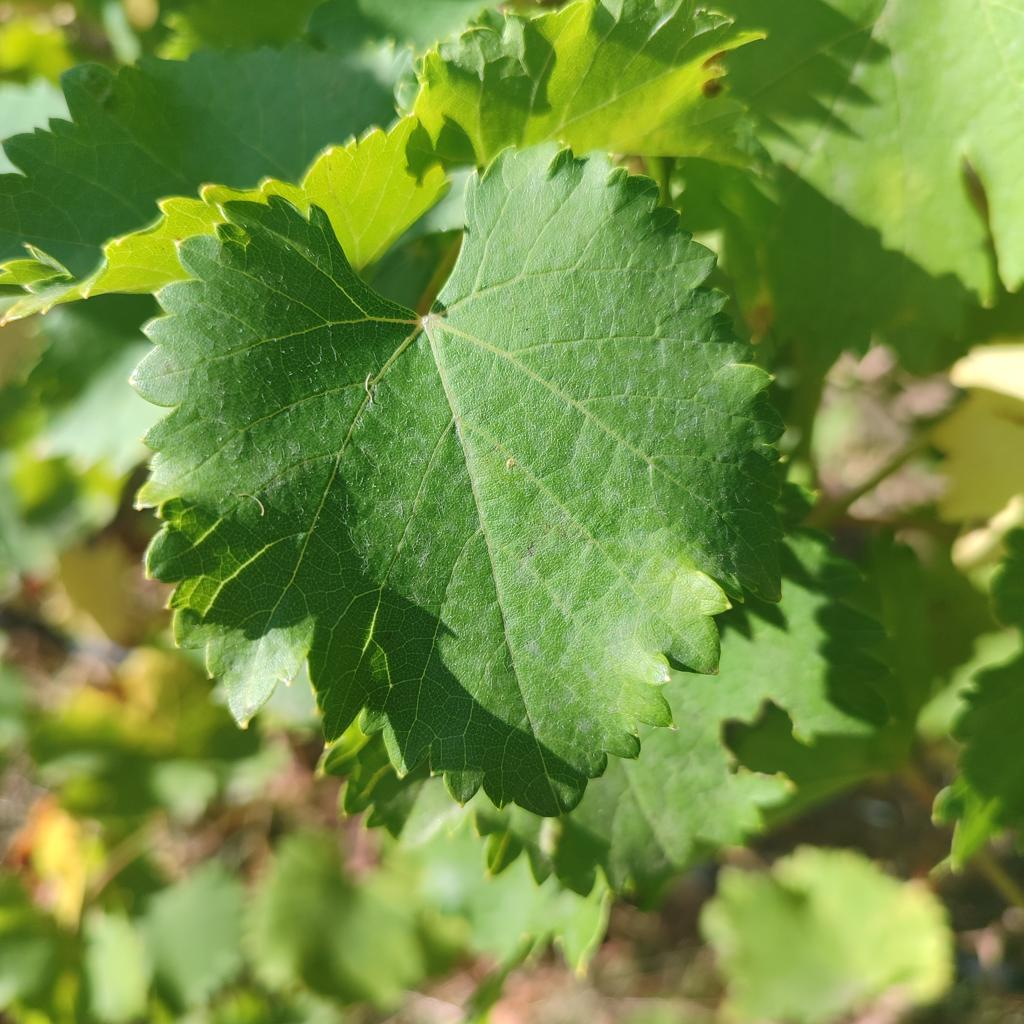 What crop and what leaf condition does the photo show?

grapevine, powdery mildew
